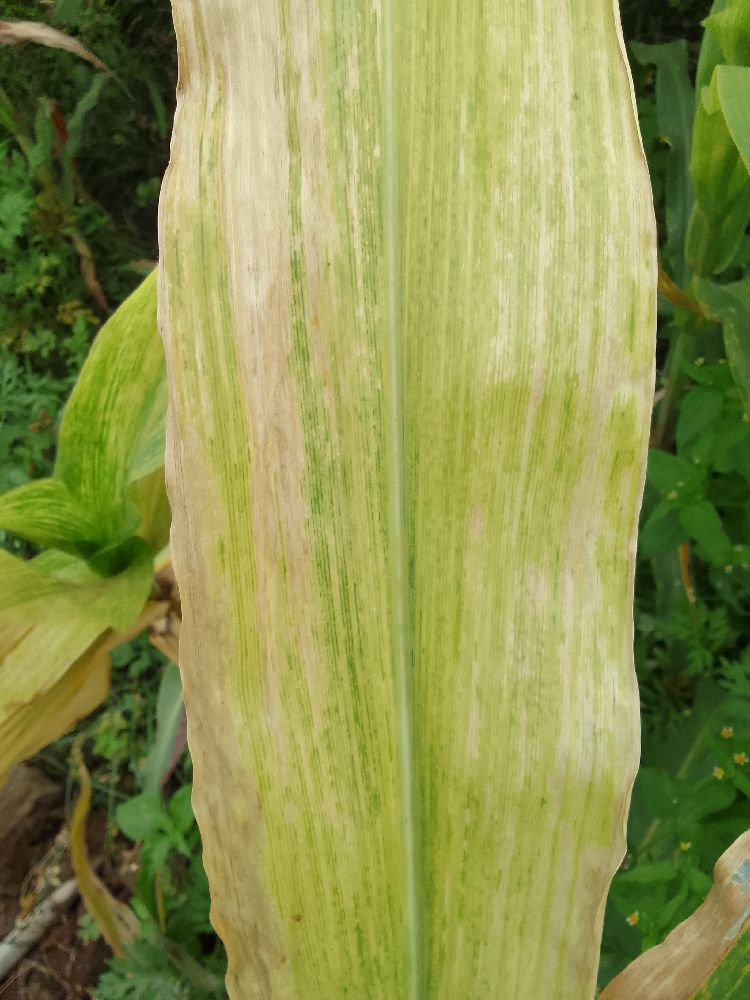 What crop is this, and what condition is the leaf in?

maize, maize lethal necrosis
